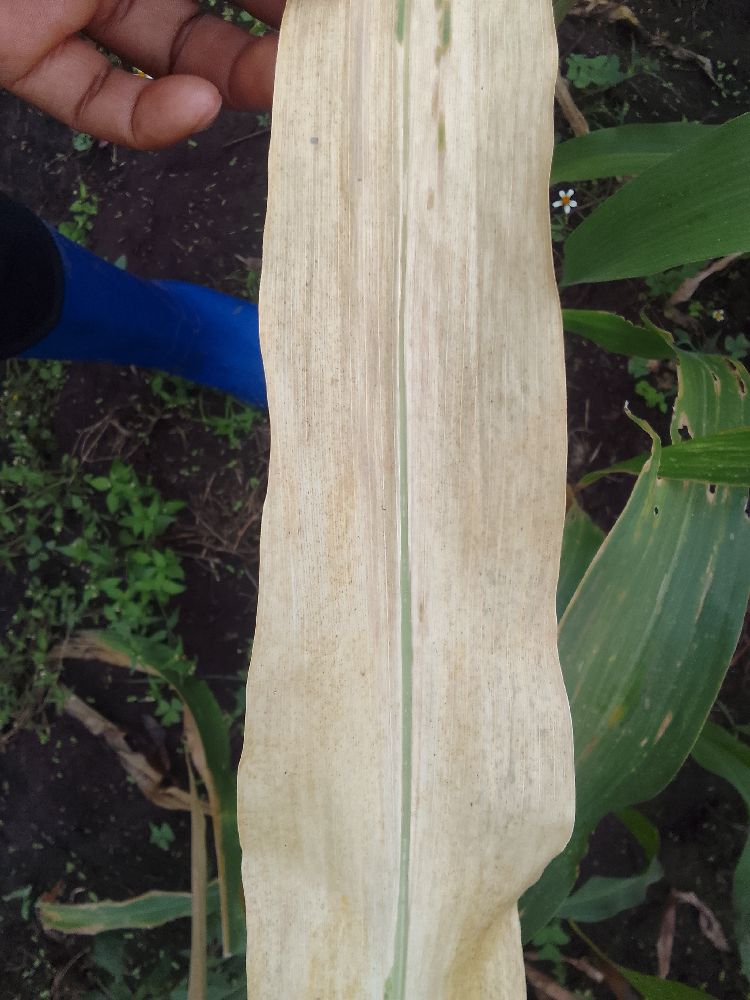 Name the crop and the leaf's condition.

maize, maize lethal necrosis
